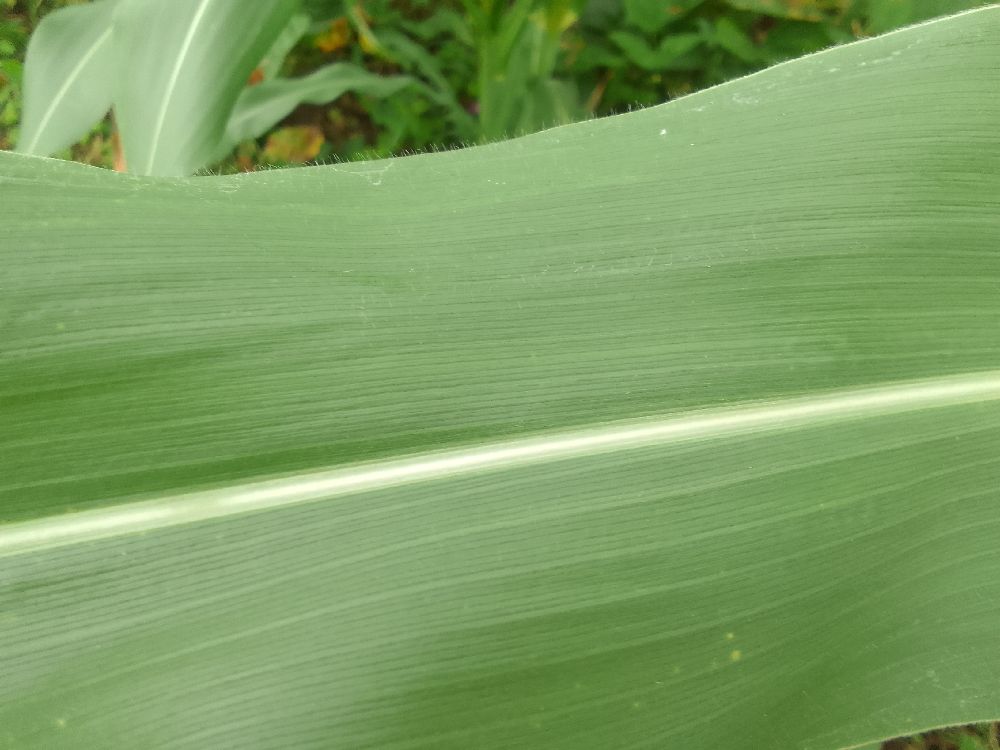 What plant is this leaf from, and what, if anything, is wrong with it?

maize, healthy
